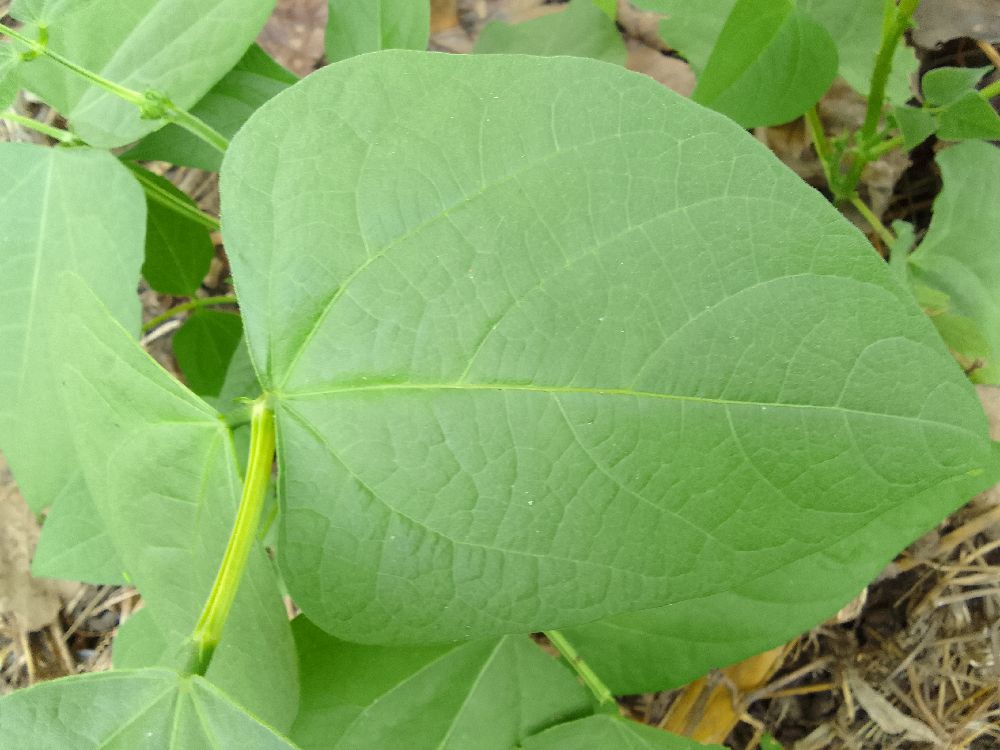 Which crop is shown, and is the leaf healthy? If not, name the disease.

common bean, healthy
